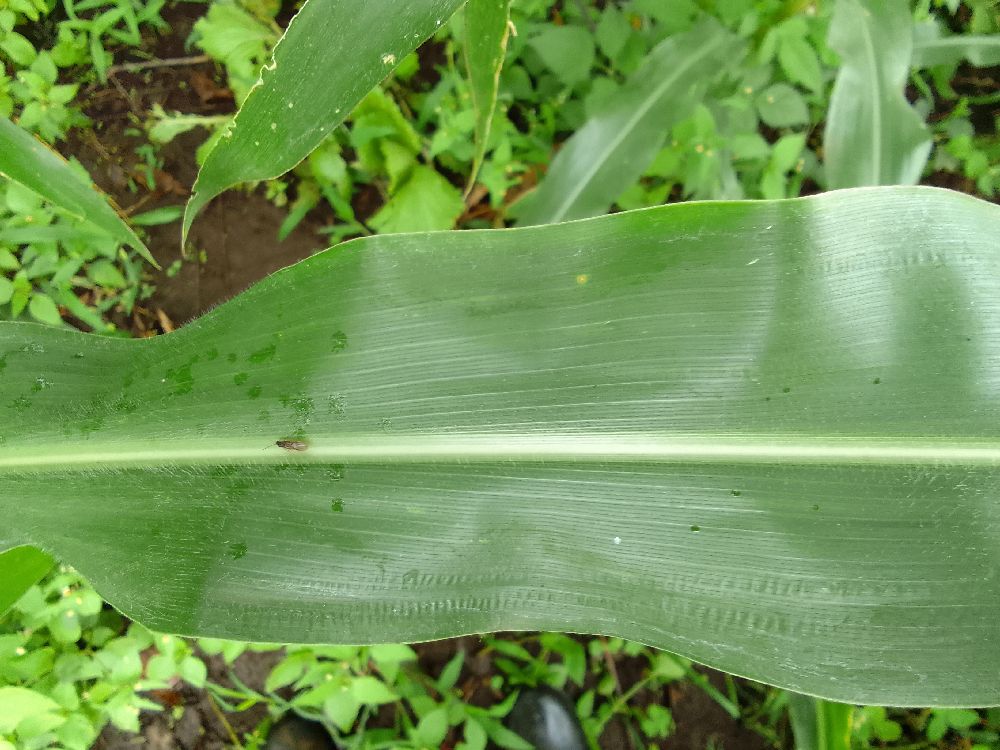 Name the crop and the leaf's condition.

maize, healthy
